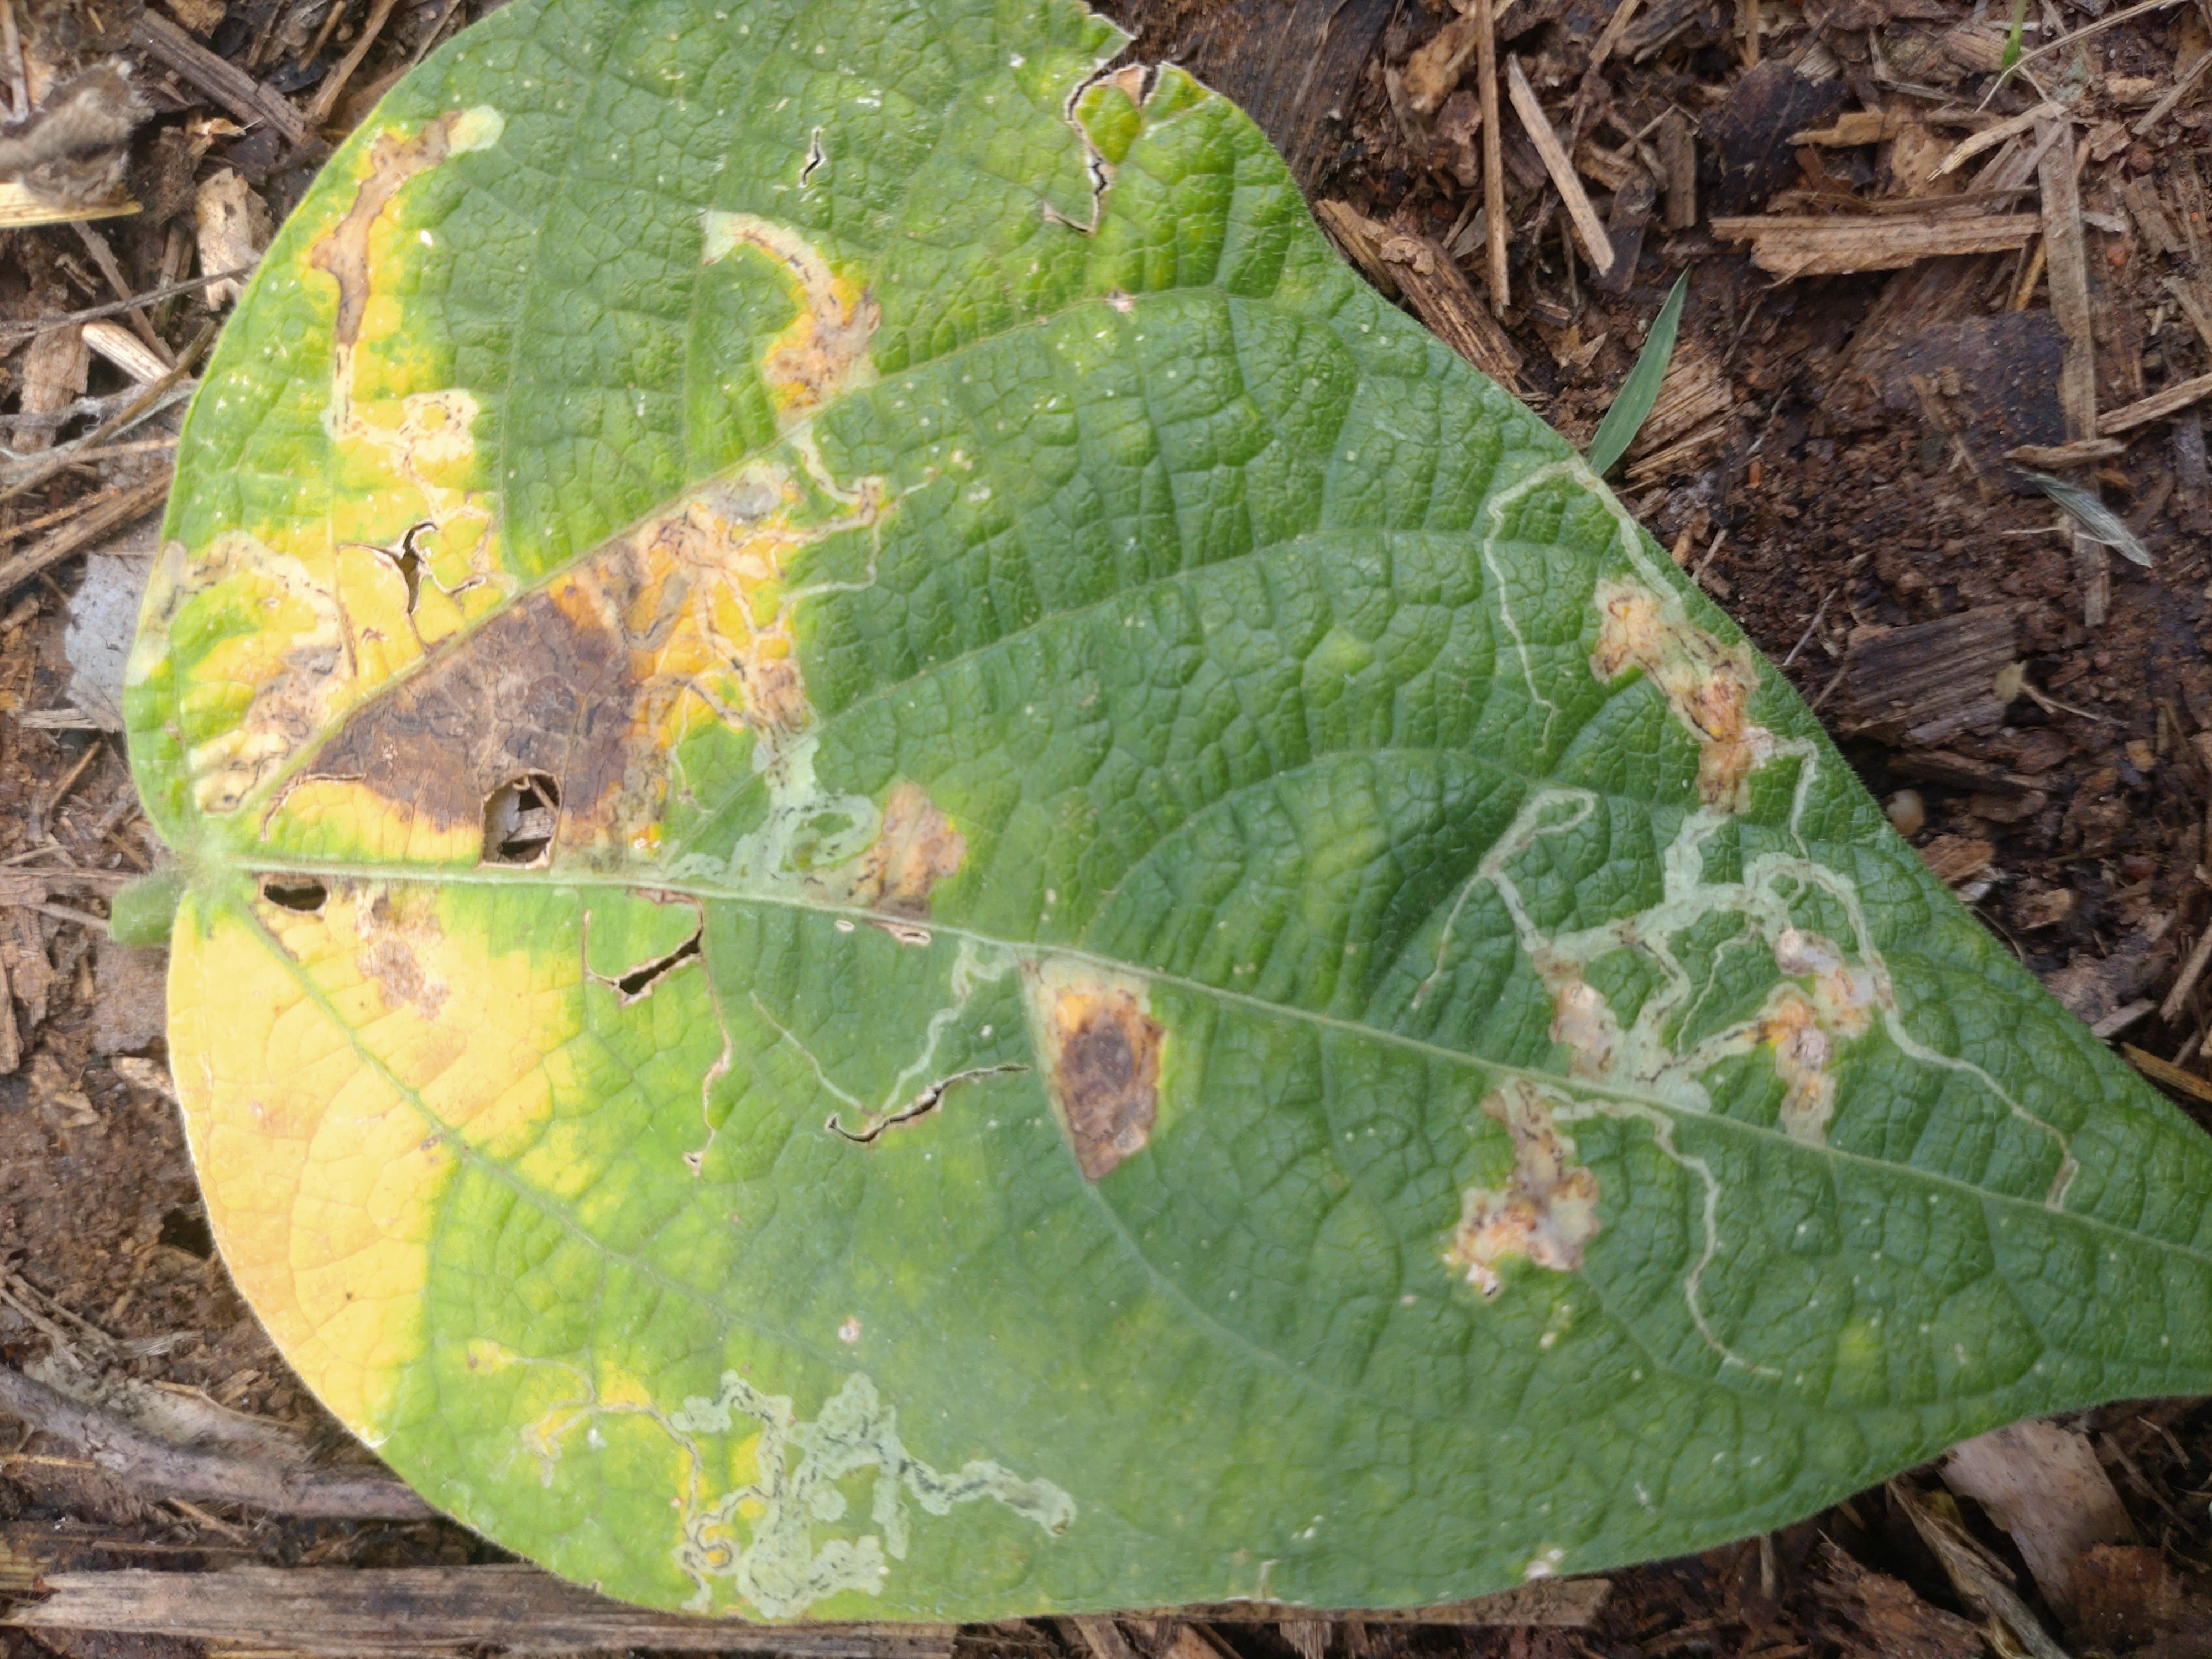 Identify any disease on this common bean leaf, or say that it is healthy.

anthracnose
